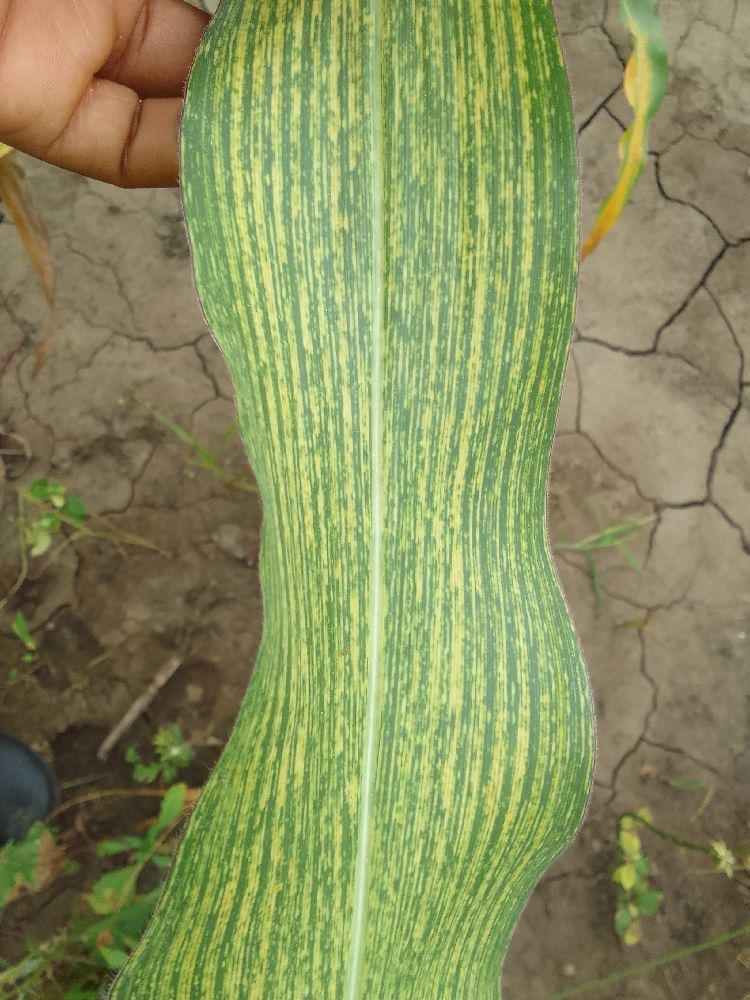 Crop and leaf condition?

maize, maize streak virus
